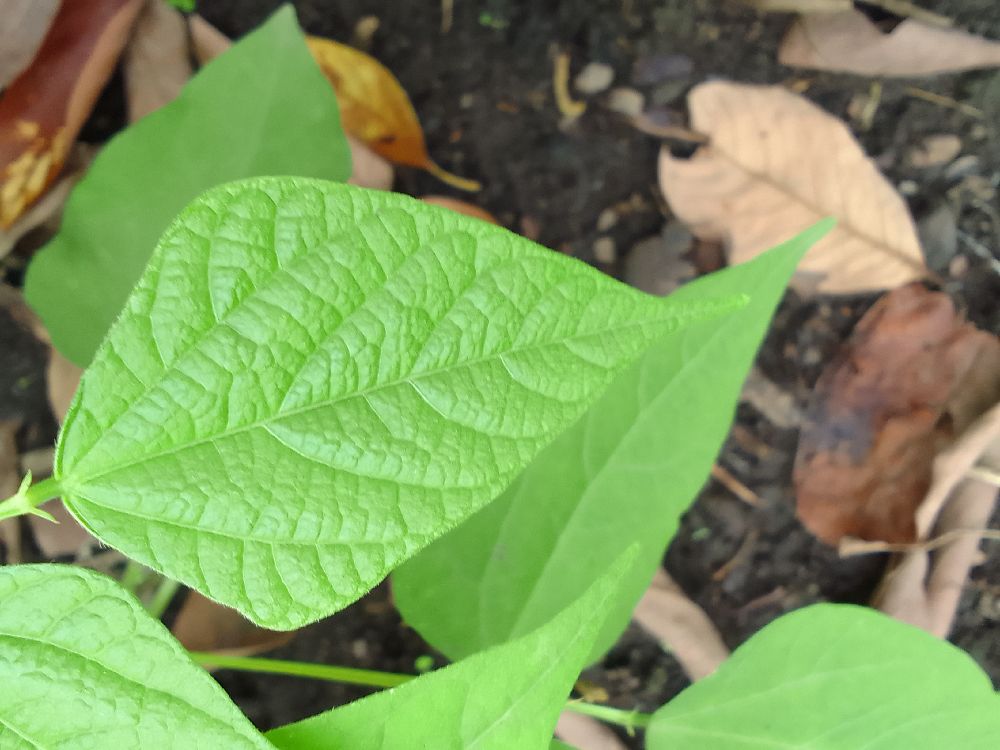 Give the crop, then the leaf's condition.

common bean, healthy
